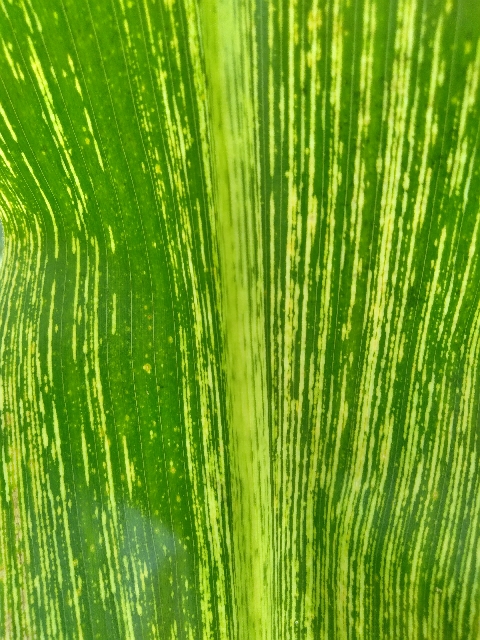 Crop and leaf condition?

maize, maize streak virus
